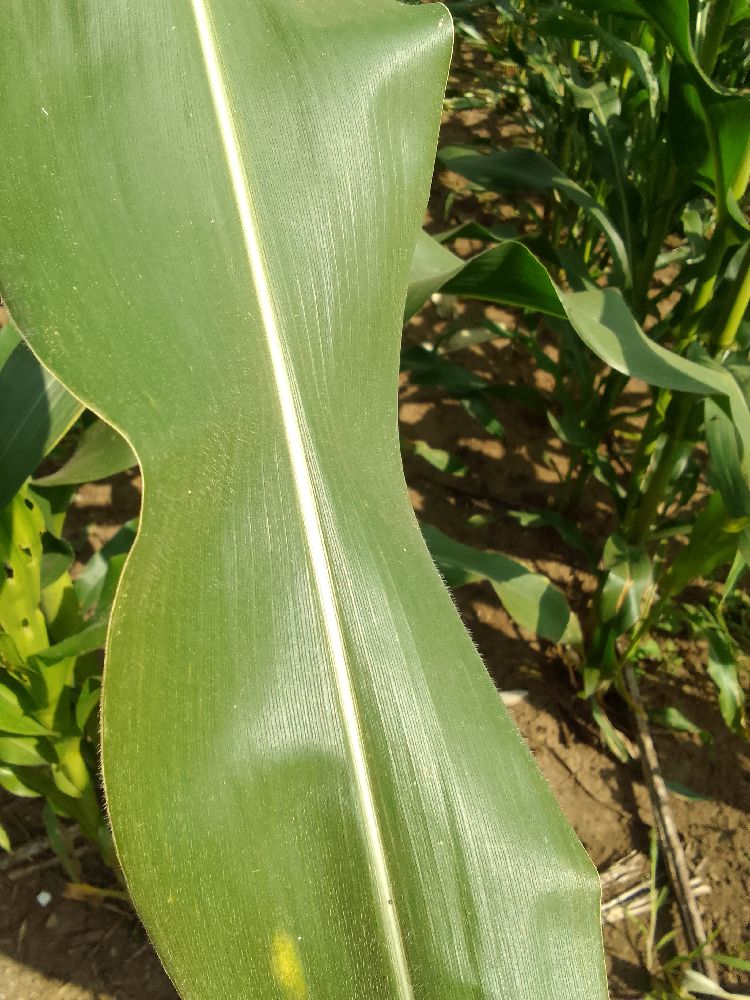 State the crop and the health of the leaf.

maize, healthy
